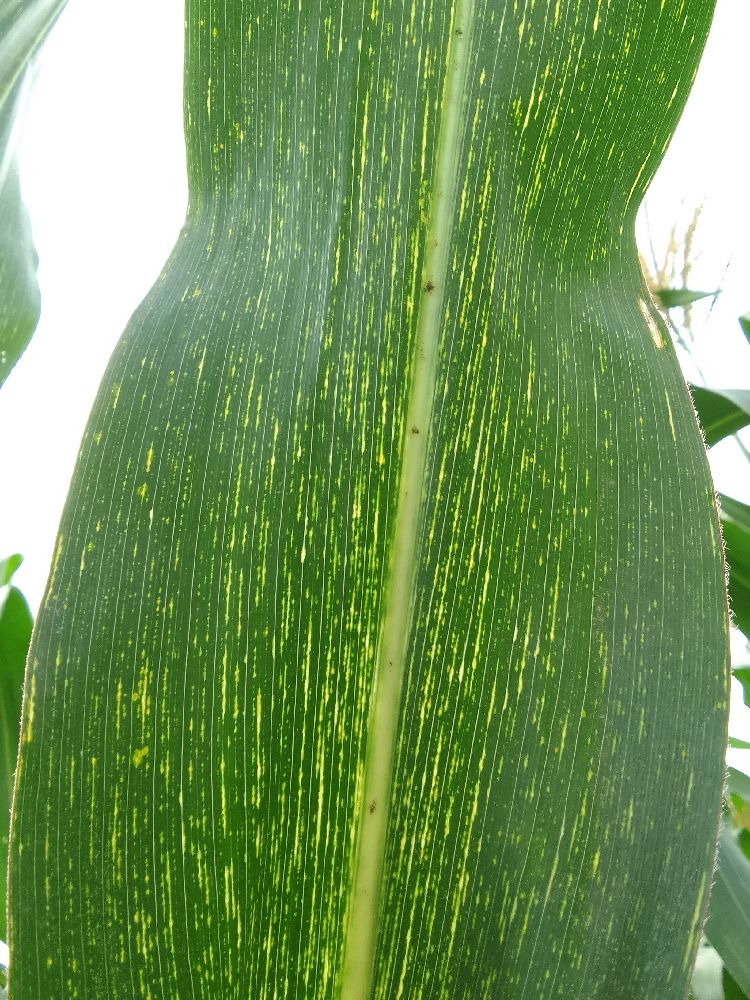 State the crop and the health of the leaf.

maize, maize streak virus
